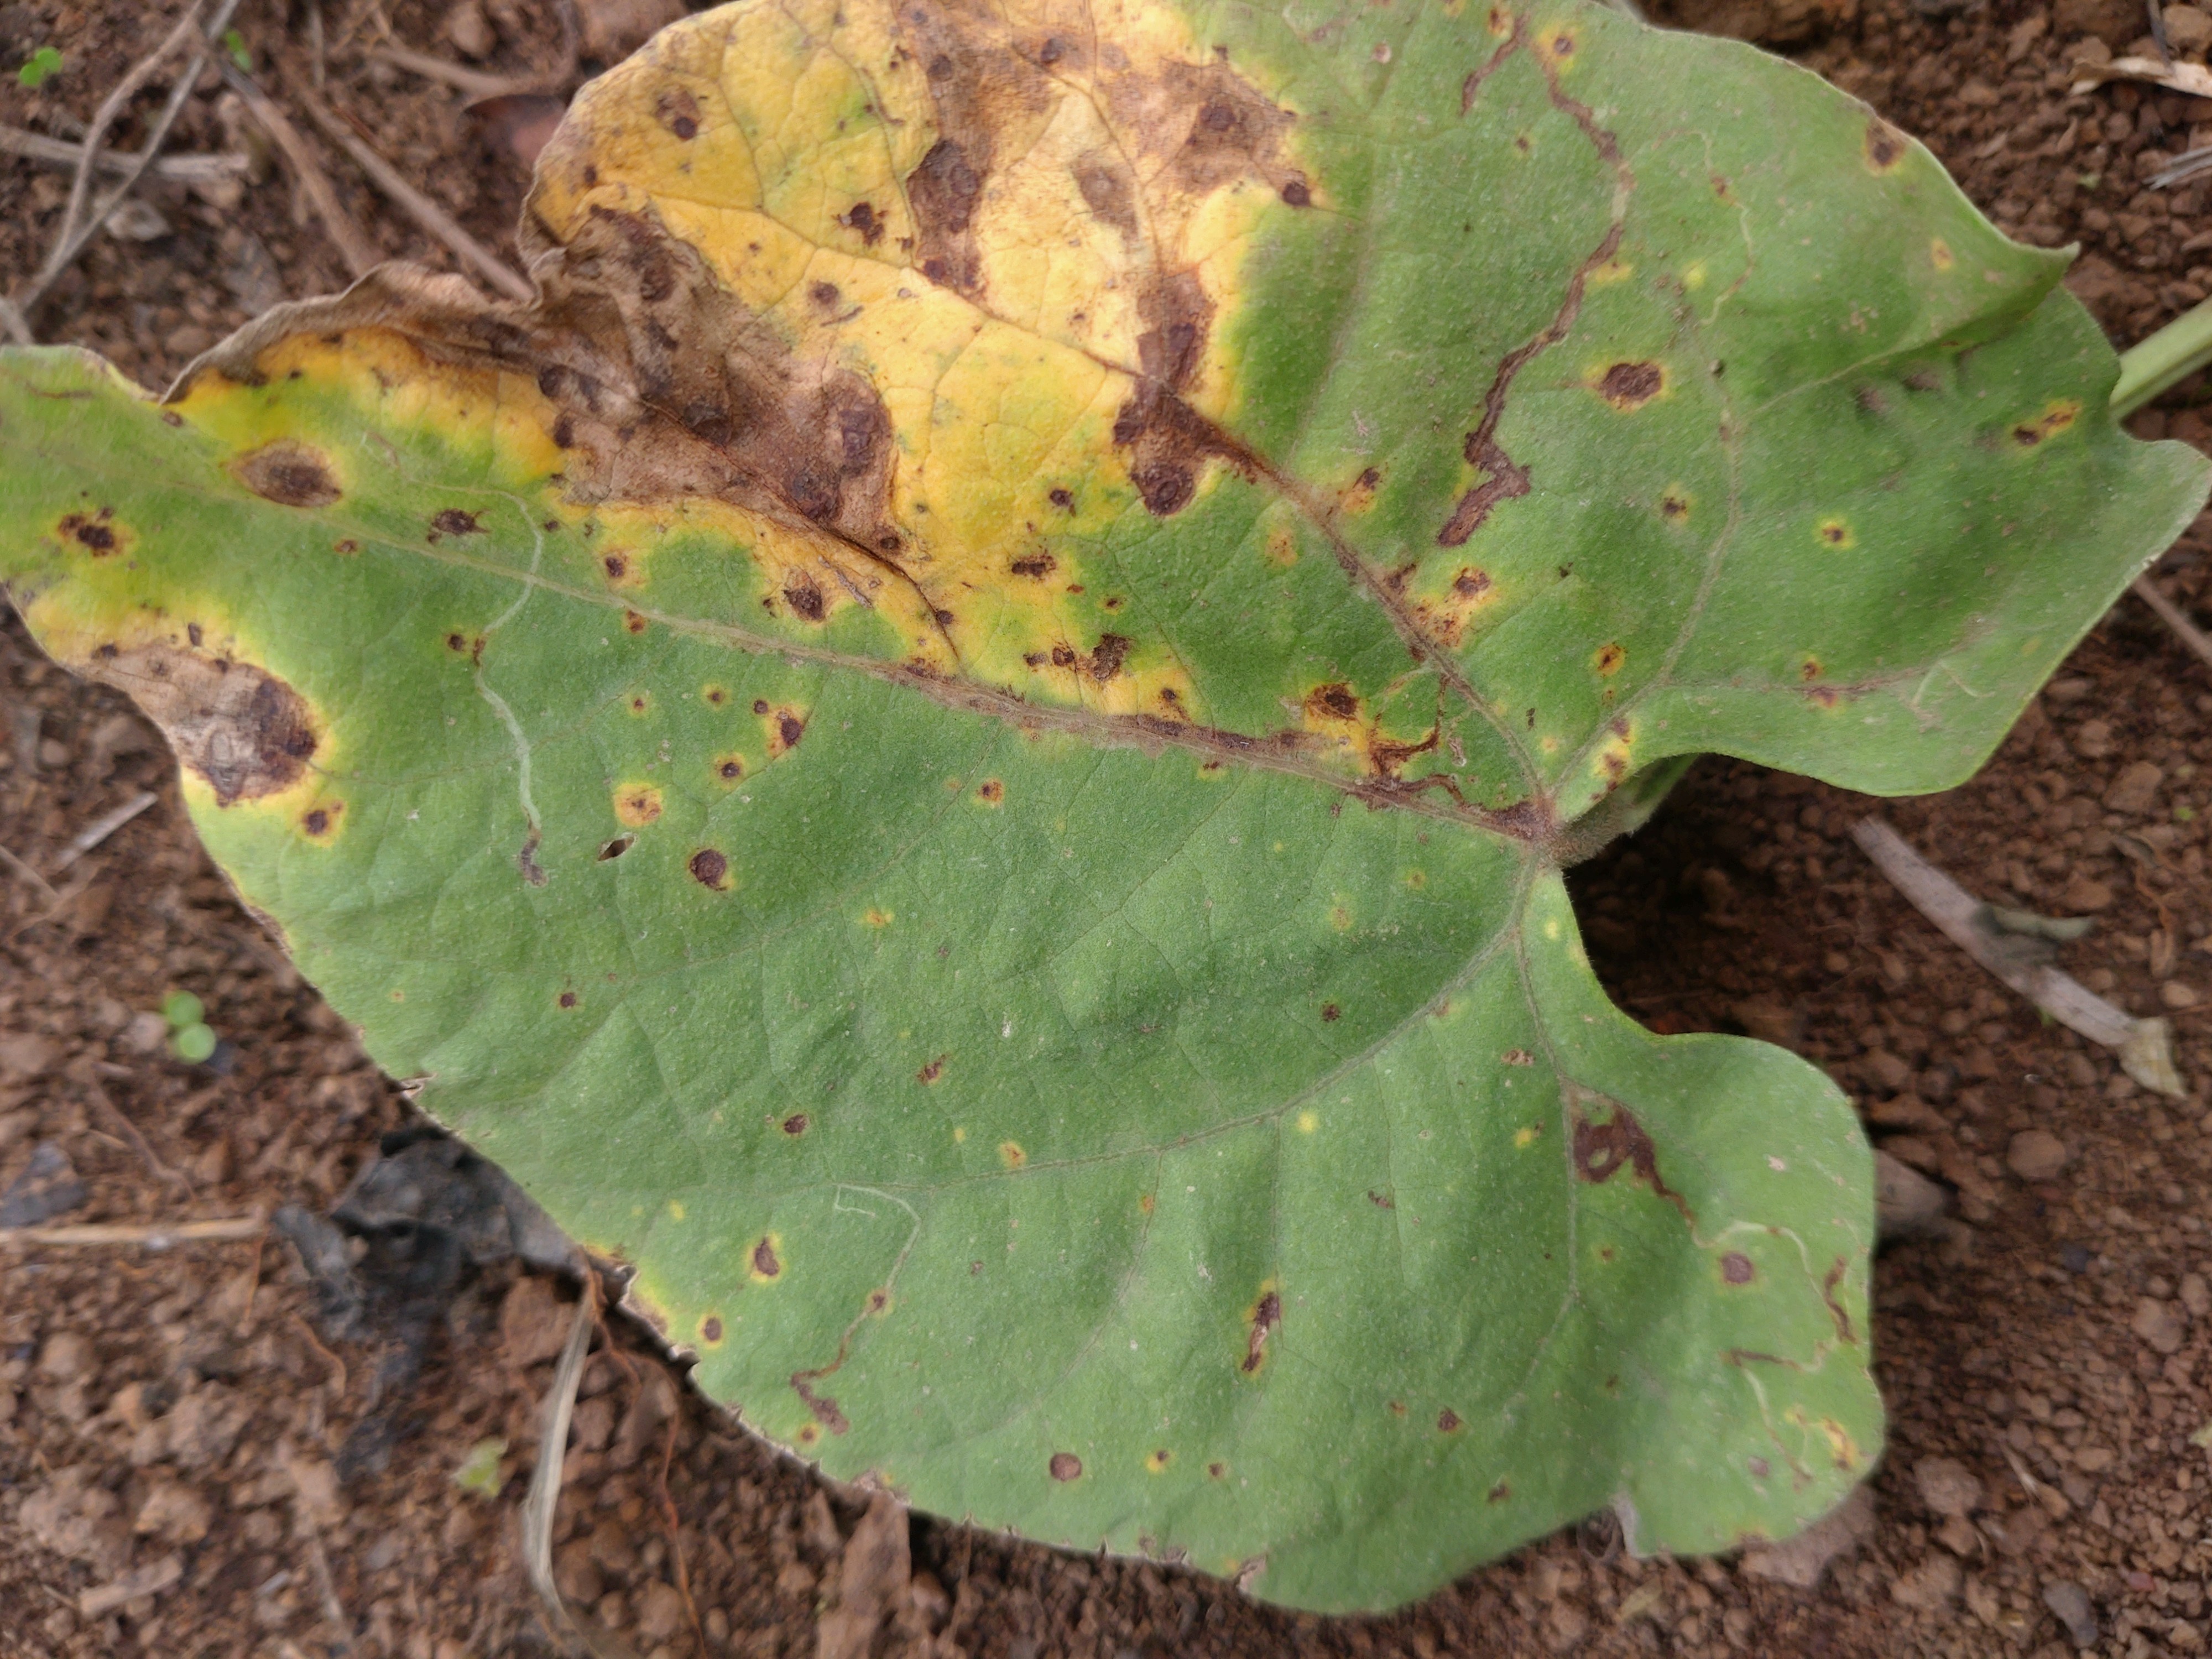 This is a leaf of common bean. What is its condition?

rust
